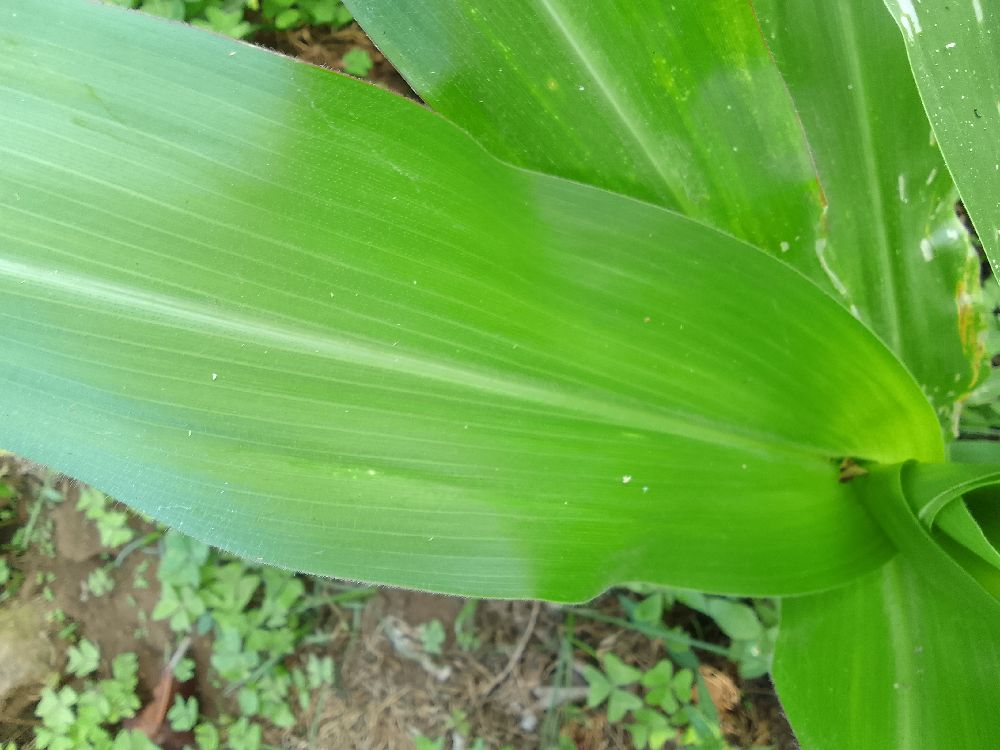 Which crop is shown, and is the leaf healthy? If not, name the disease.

maize, healthy
